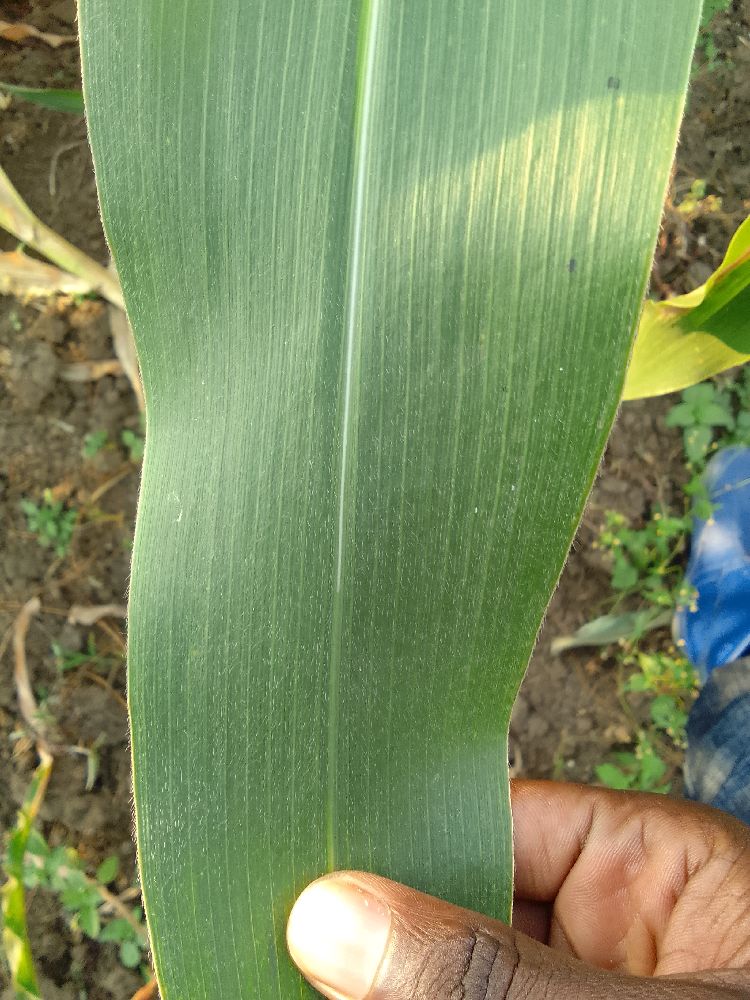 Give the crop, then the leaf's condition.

maize, healthy
